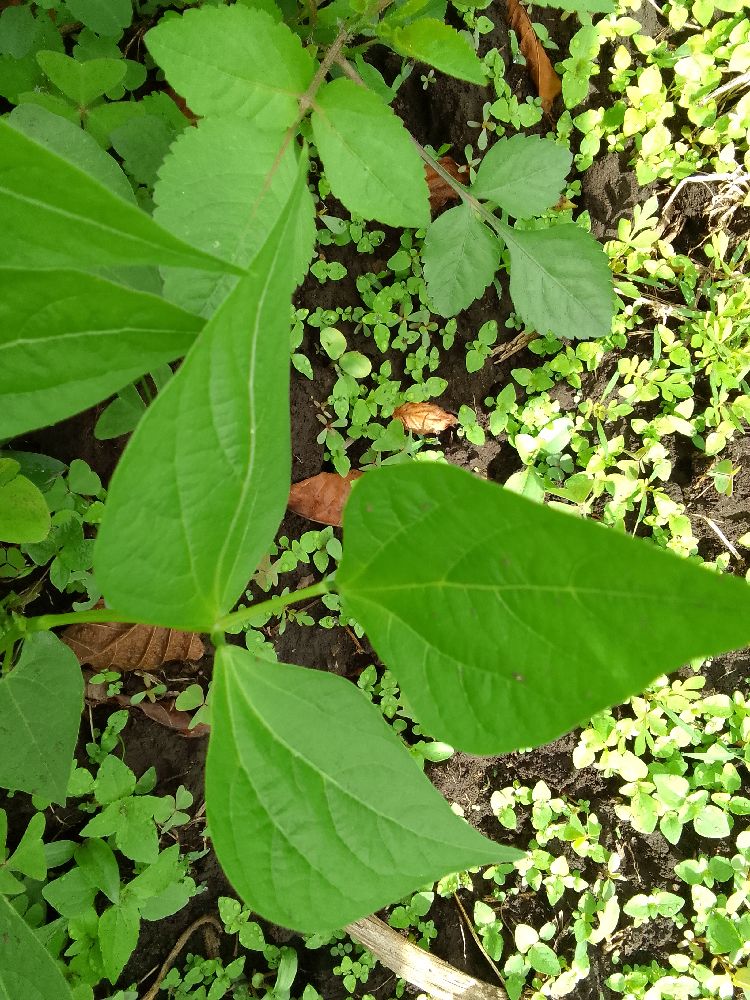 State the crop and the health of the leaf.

common bean, healthy
